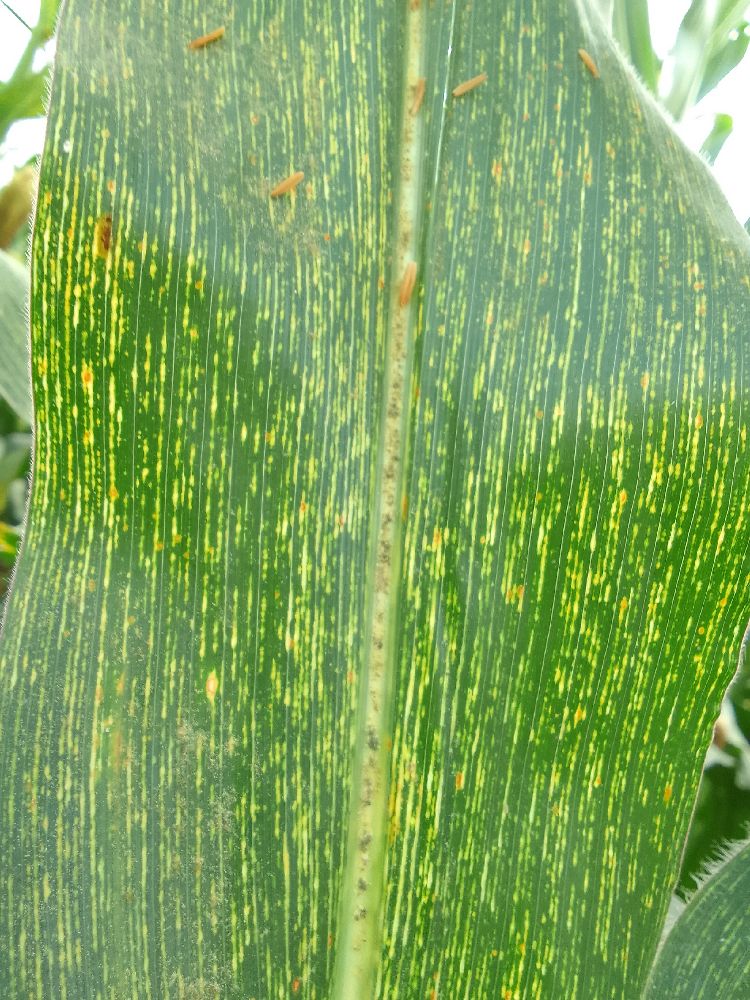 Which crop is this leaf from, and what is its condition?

maize, maize streak virus
